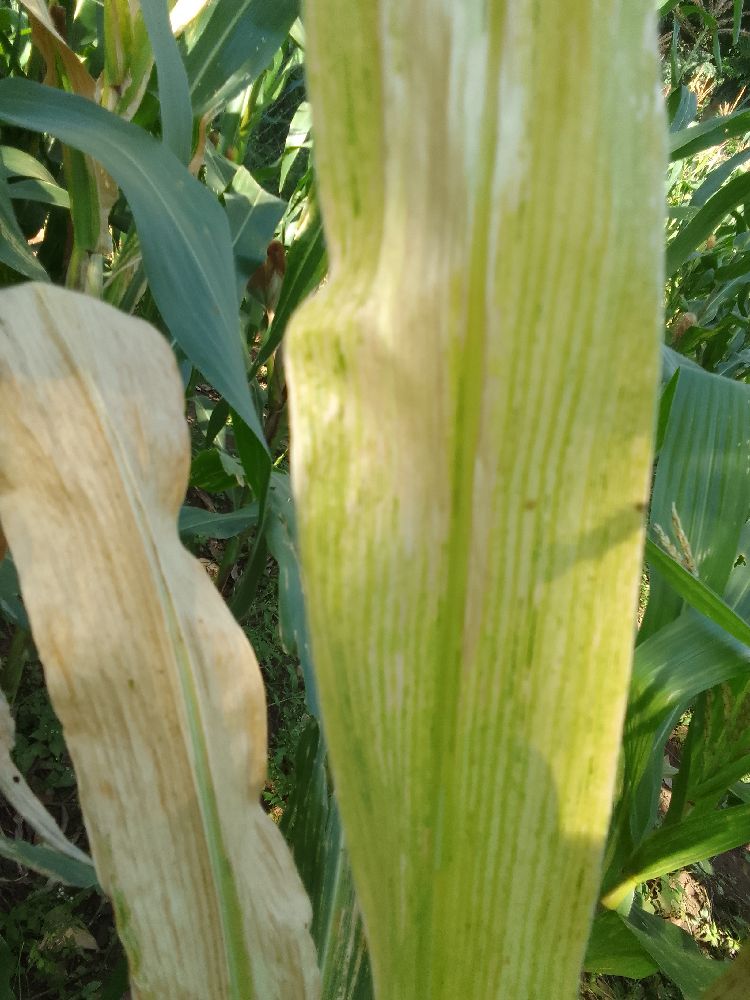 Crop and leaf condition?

maize, maize lethal necrosis
